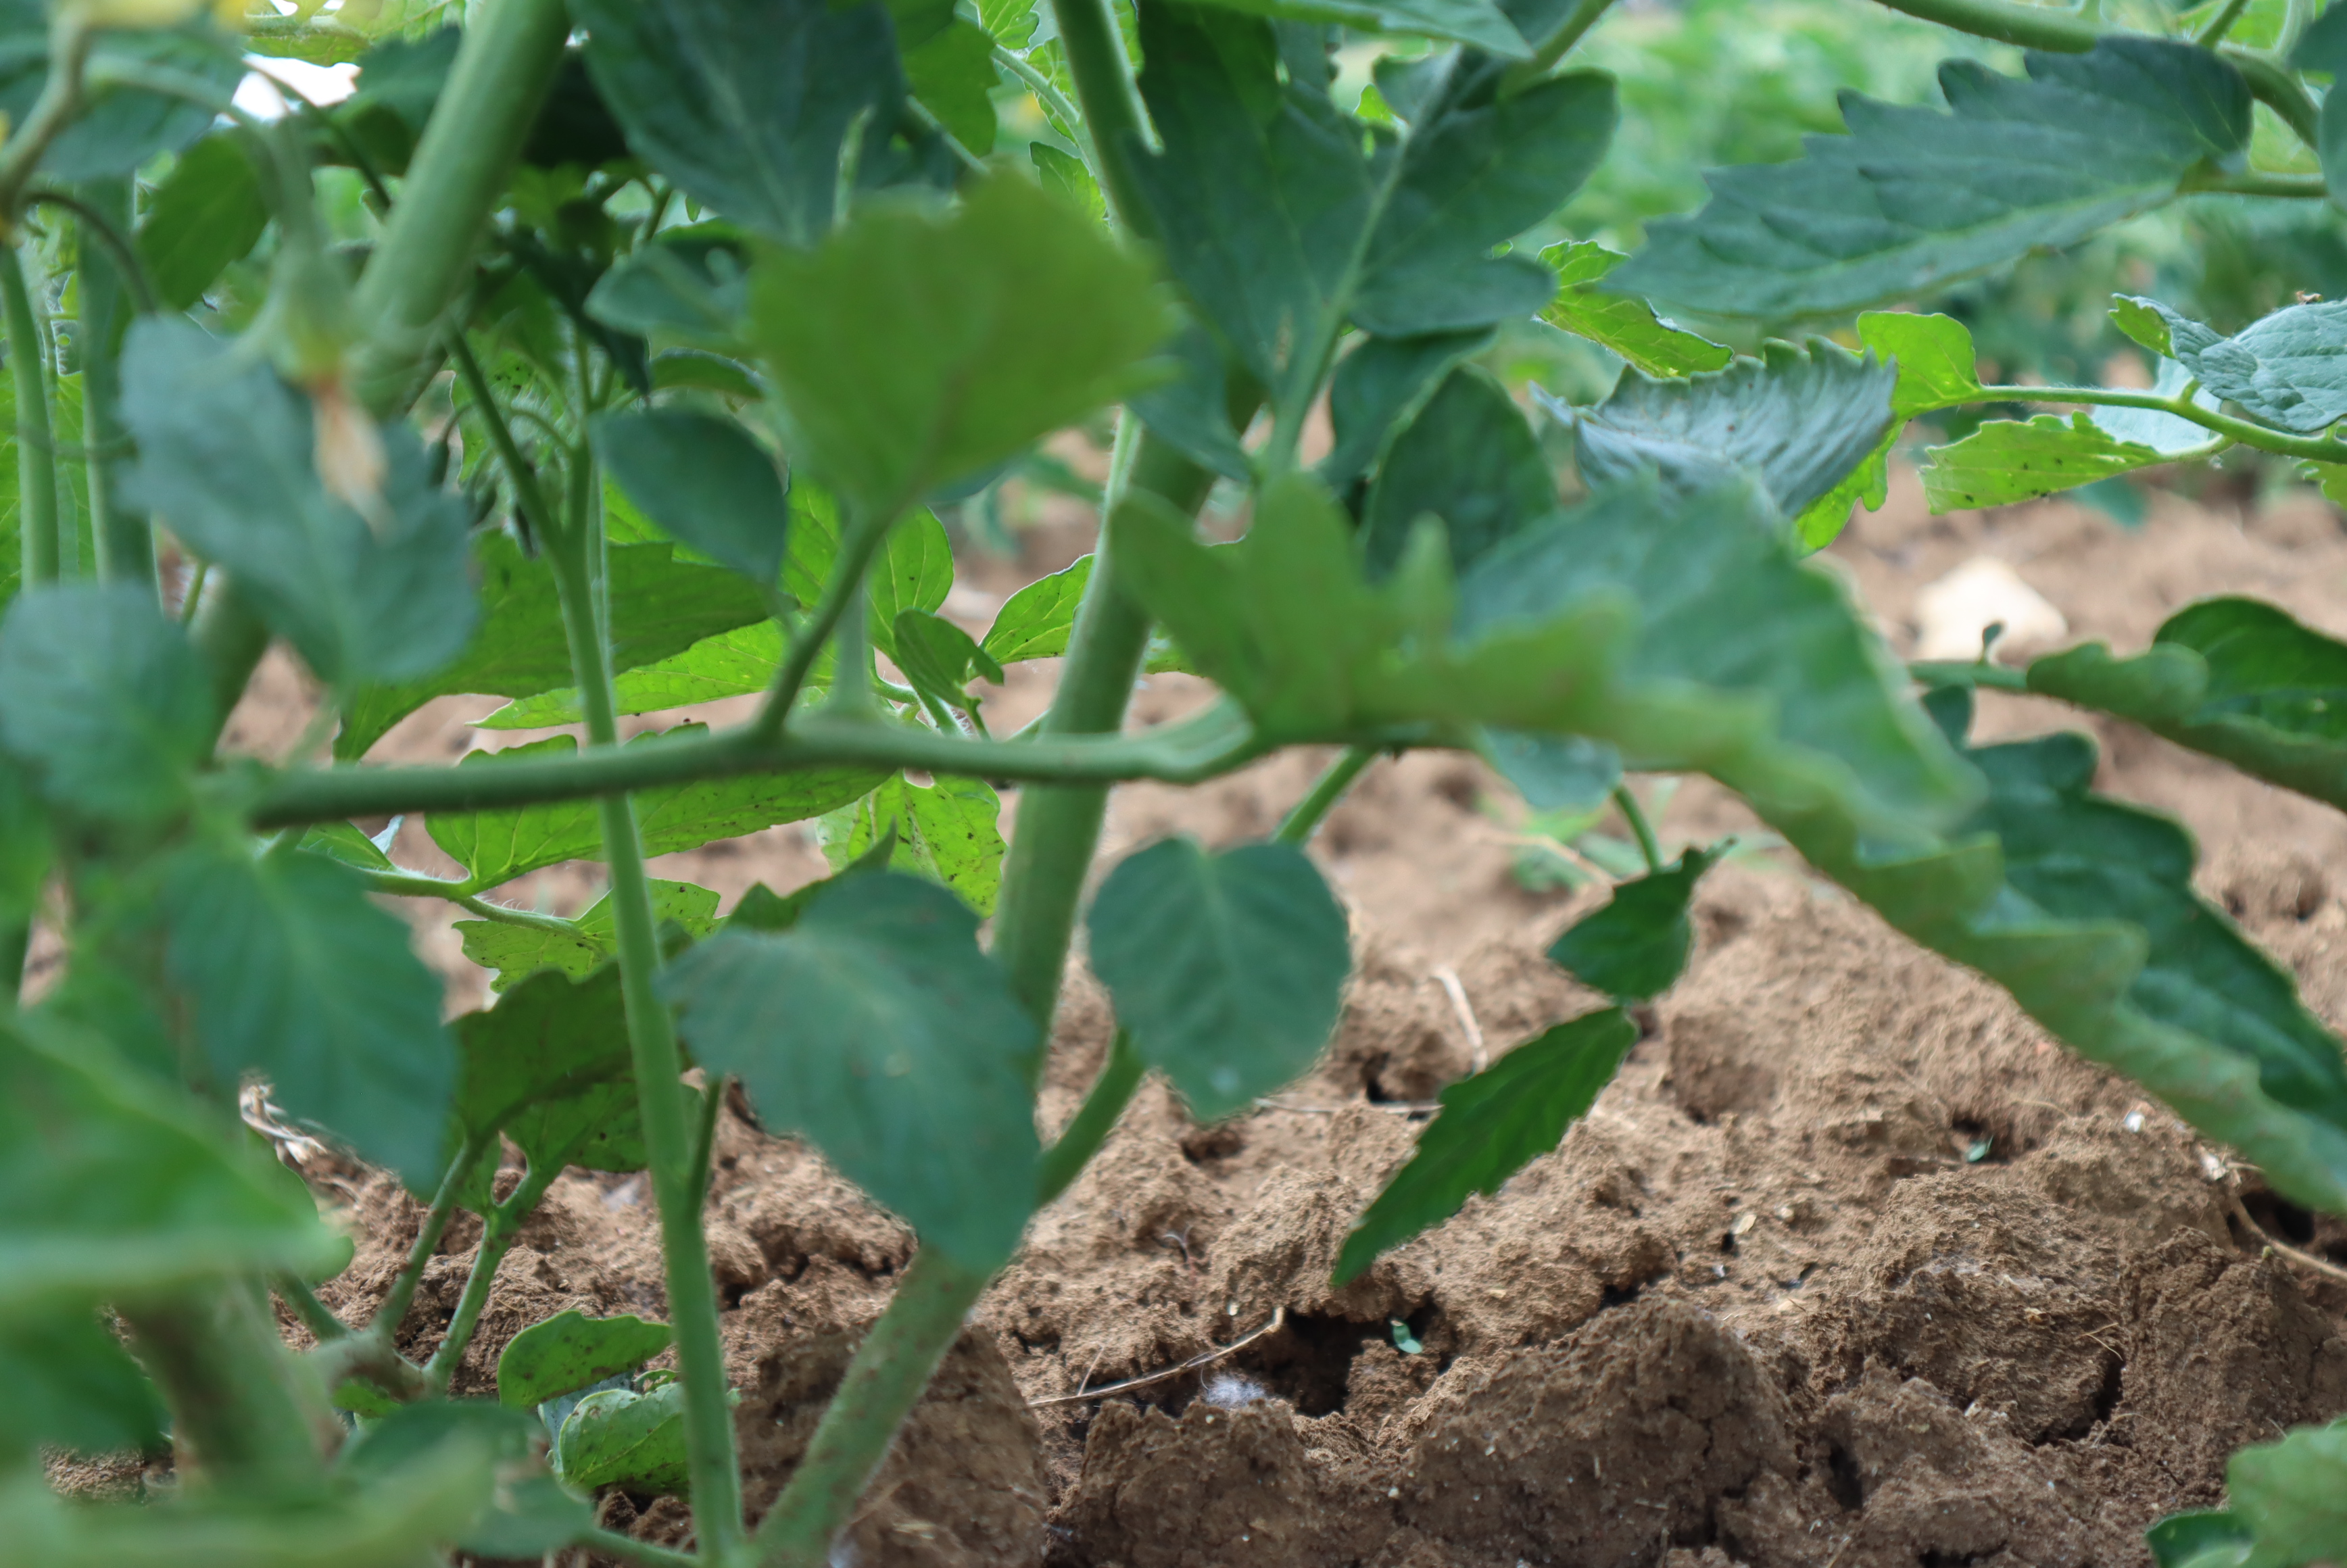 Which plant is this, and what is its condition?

tomato, healthy
